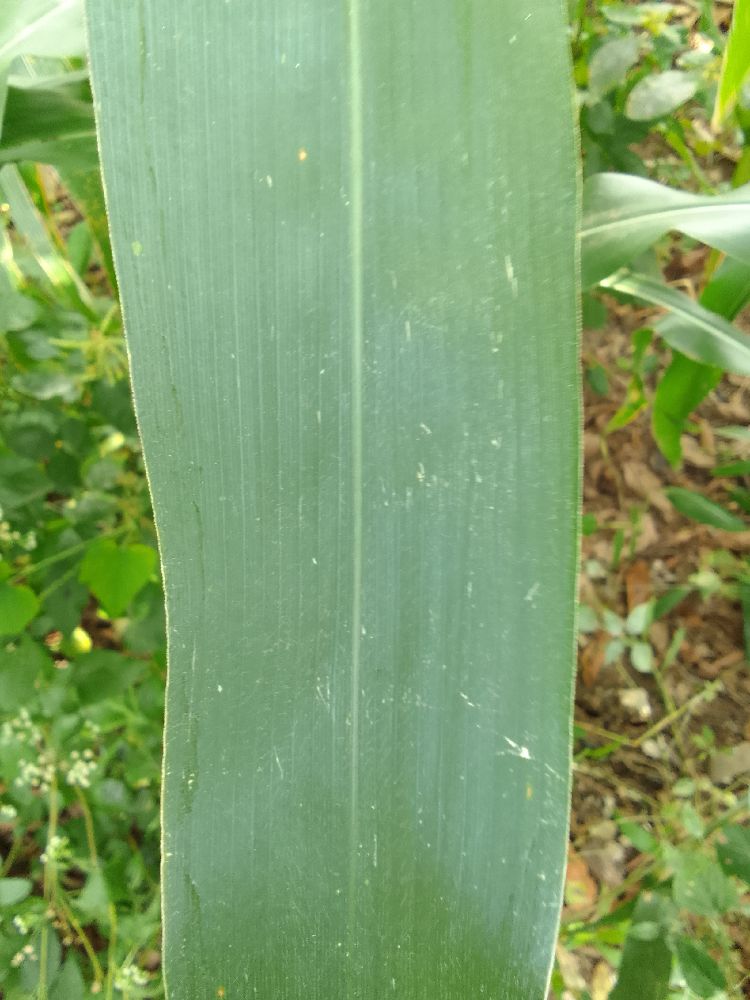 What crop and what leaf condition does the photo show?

maize, healthy
